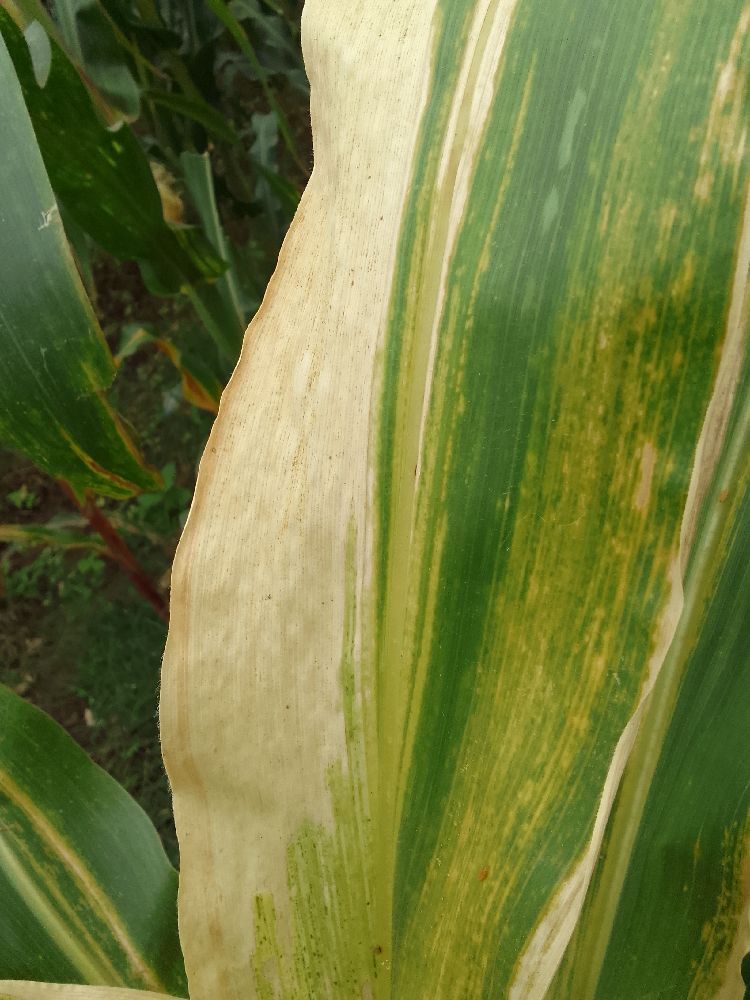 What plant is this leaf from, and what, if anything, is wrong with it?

maize, maize lethal necrosis
